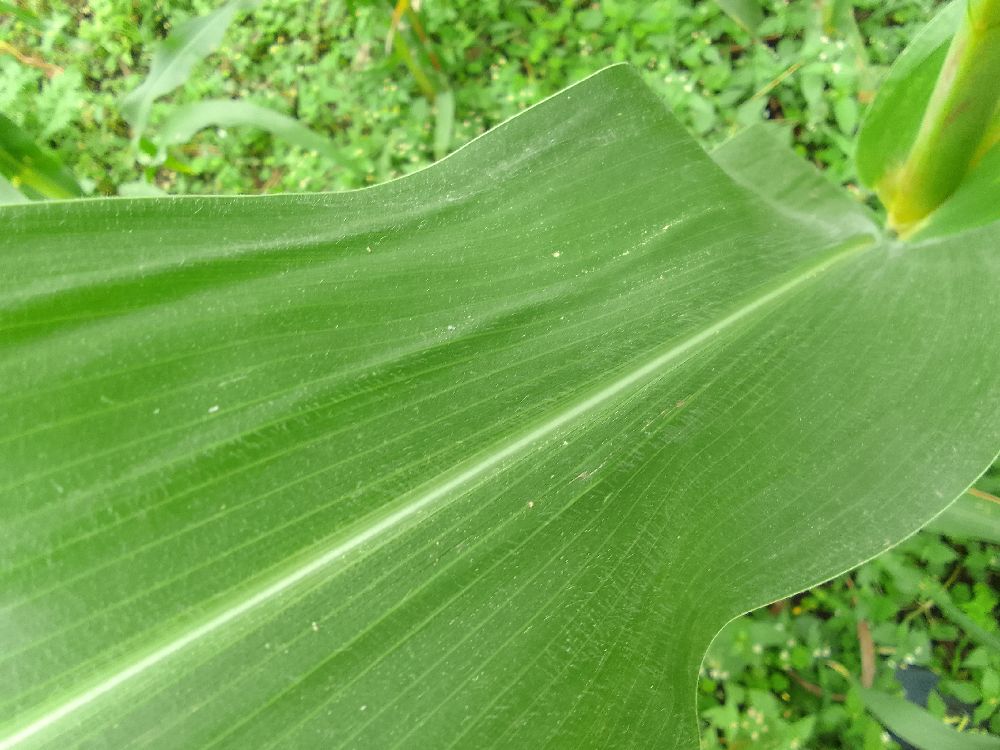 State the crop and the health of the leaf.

maize, healthy
